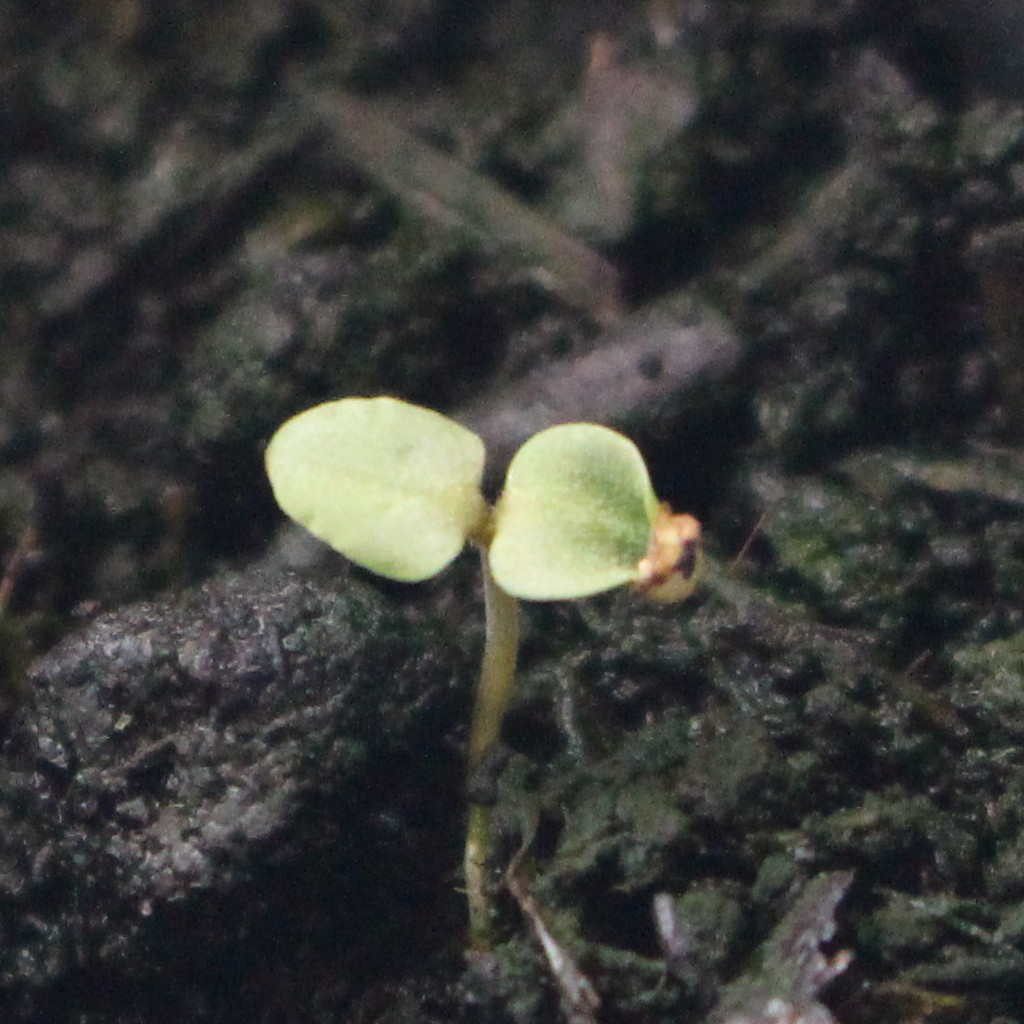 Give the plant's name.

Veronica persica
